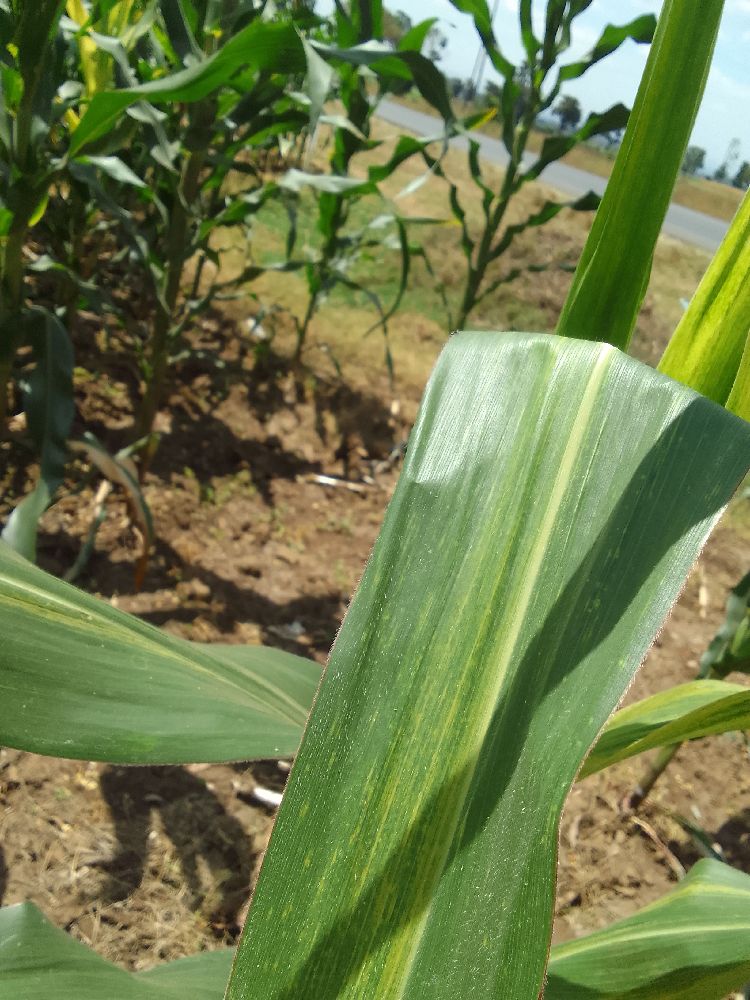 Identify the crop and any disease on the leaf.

maize, maize lethal necrosis
